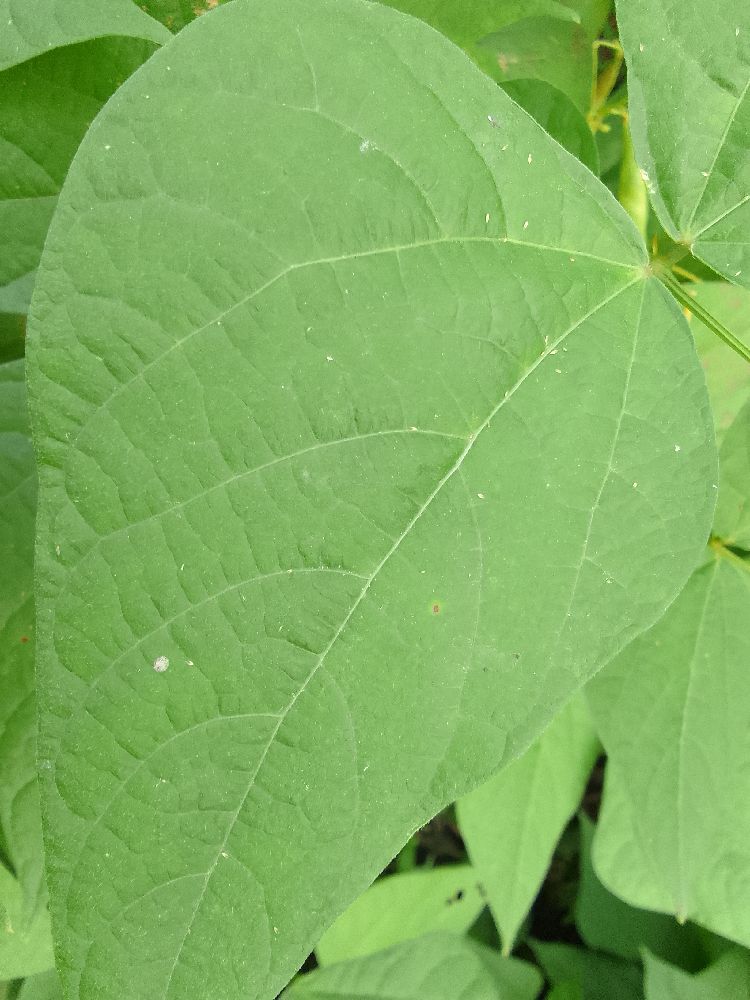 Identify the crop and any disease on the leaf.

common bean, healthy
